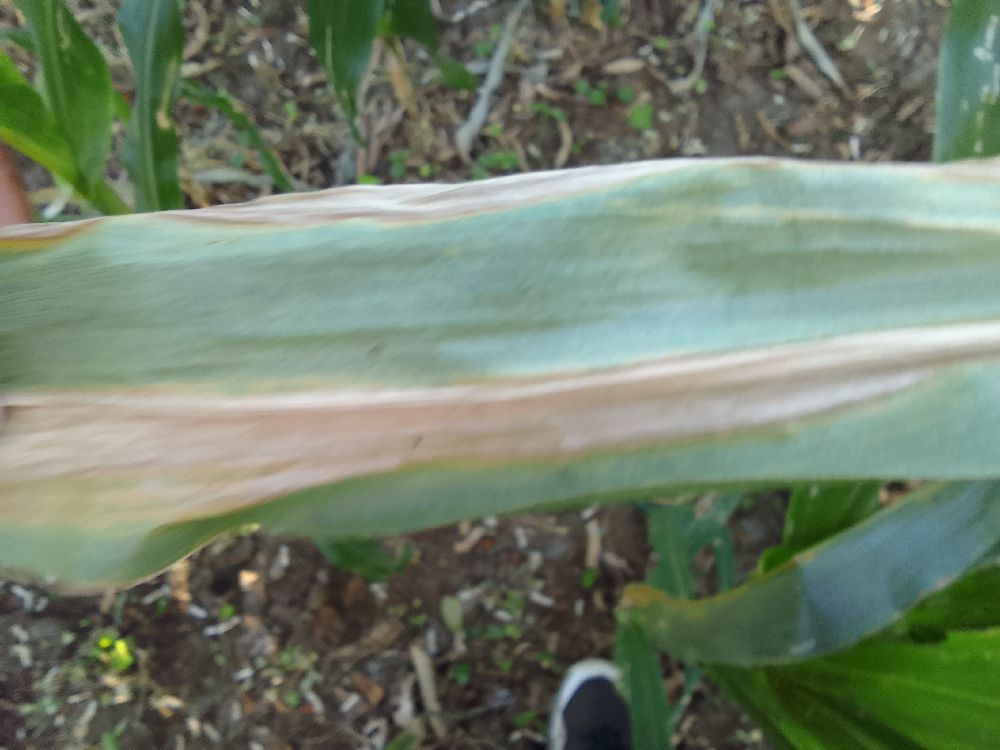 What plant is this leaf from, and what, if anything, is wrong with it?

maize, maize lethal necrosis
